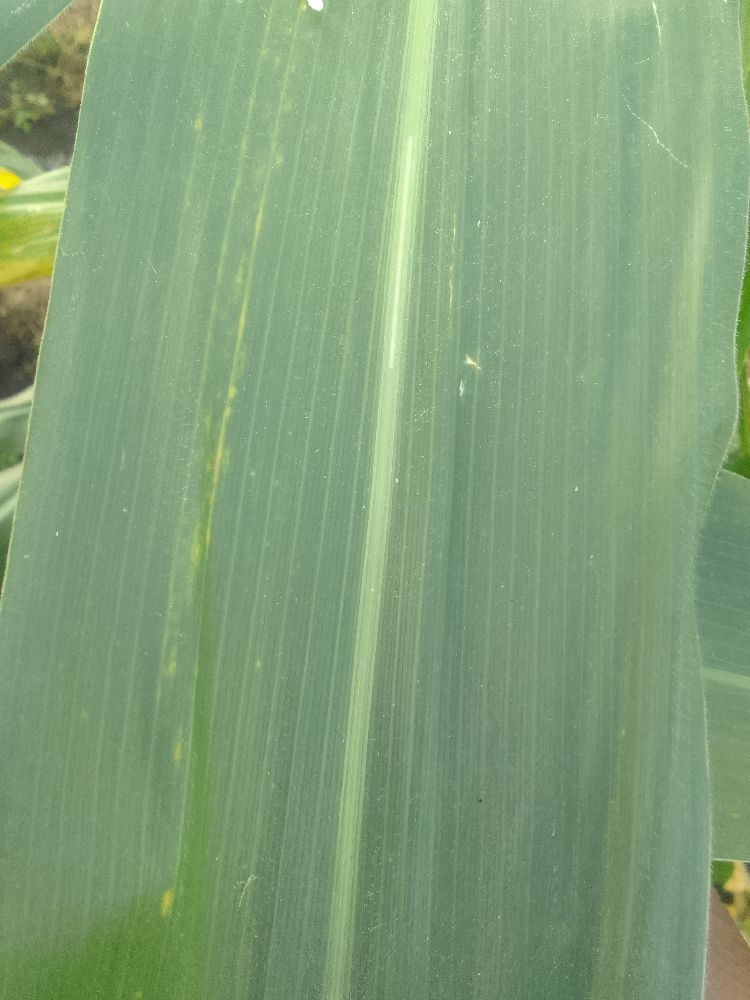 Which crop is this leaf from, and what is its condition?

maize, healthy
